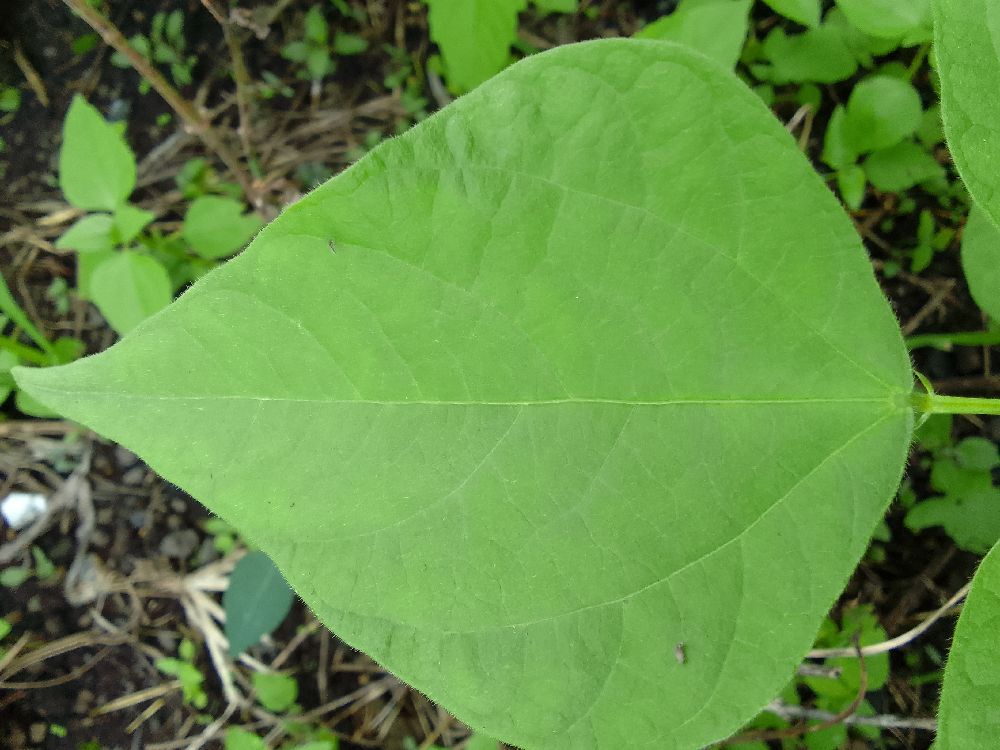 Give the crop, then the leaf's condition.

common bean, healthy
